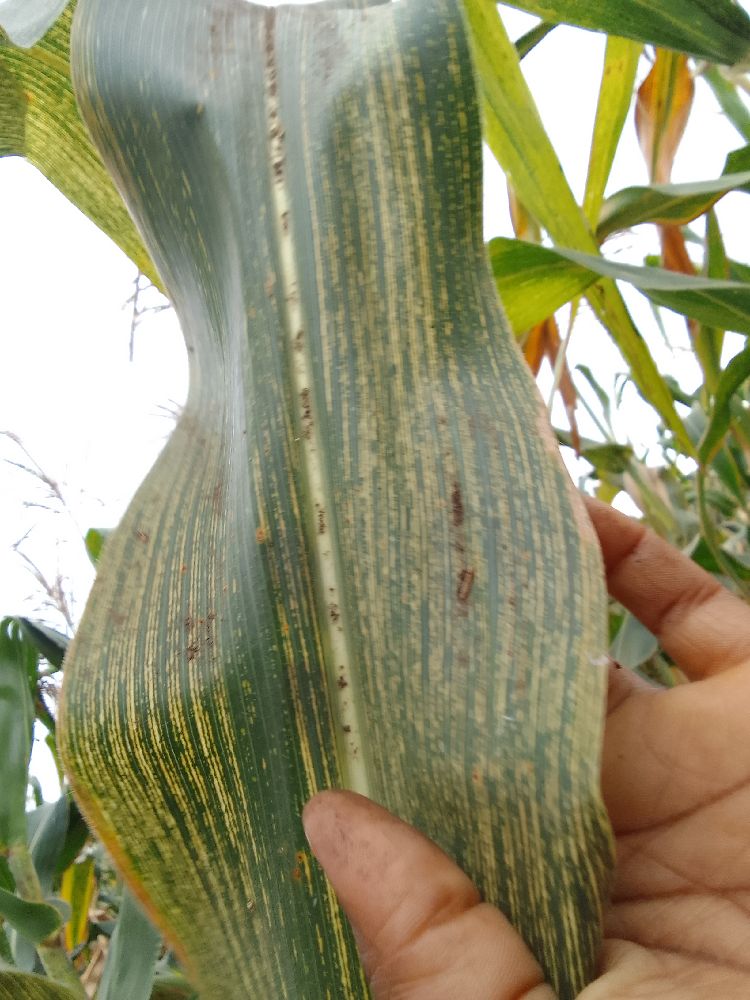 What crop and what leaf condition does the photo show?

maize, maize streak virus
